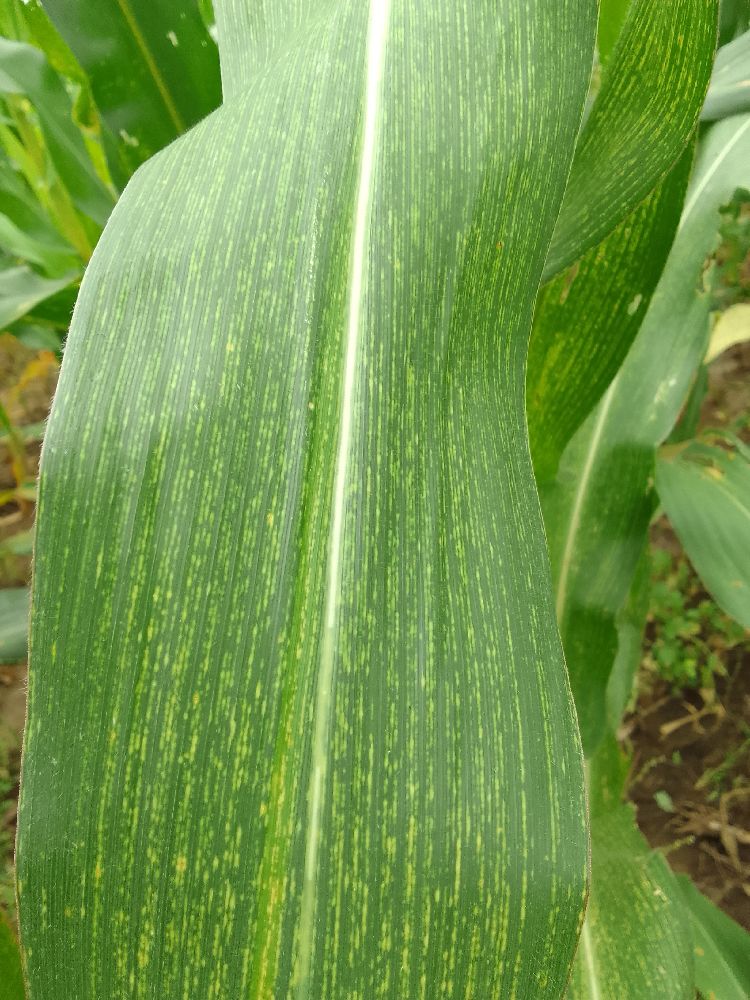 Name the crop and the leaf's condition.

maize, maize streak virus
